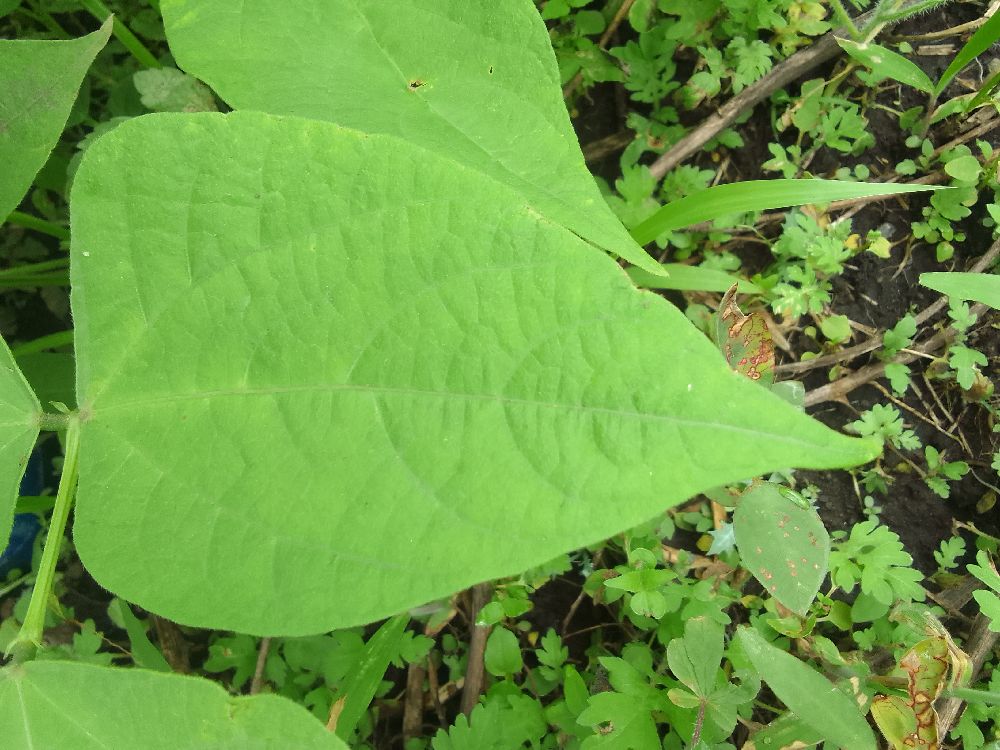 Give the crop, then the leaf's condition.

common bean, healthy
